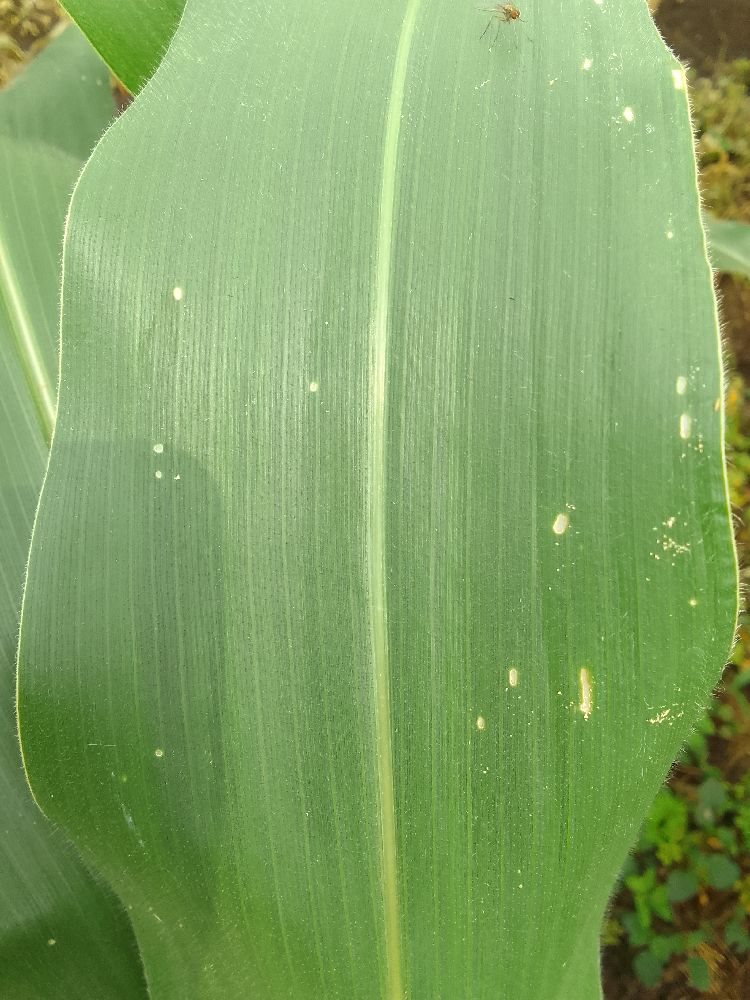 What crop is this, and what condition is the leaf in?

maize, healthy
